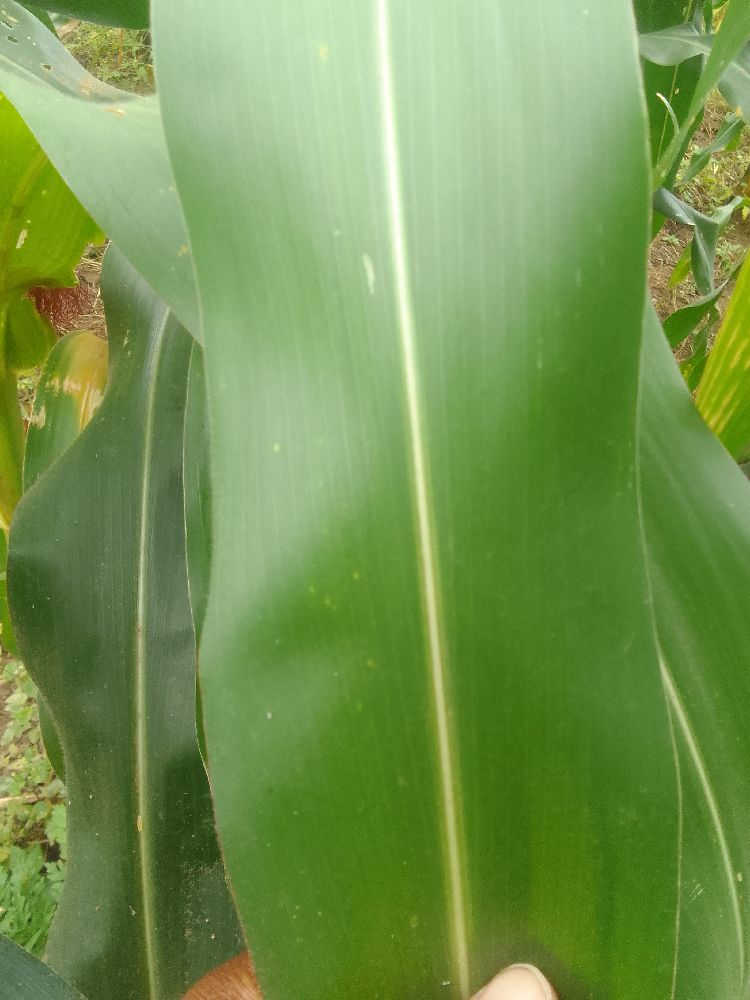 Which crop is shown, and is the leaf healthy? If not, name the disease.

maize, healthy
